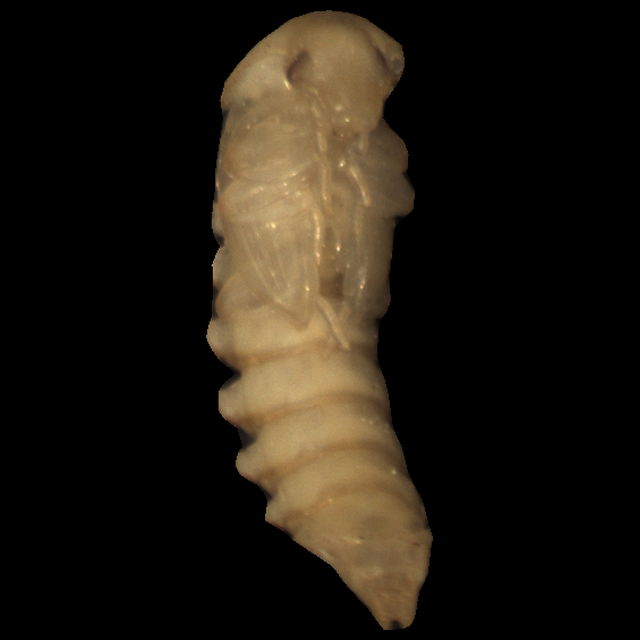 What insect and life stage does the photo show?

mealworm pupa
